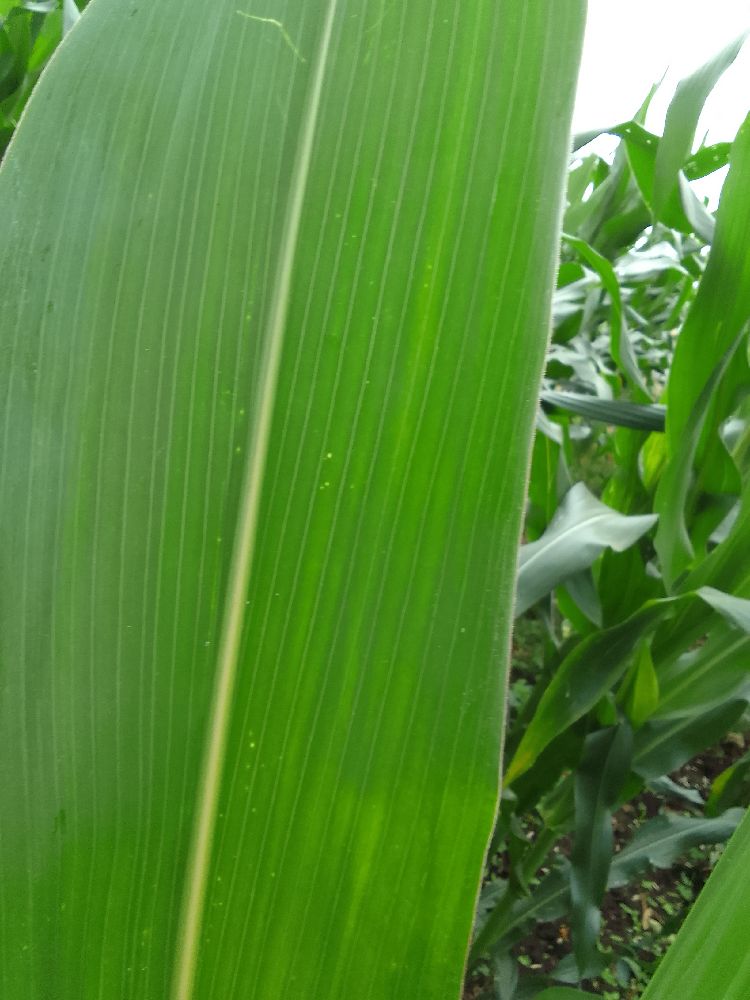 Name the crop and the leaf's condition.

maize, healthy
